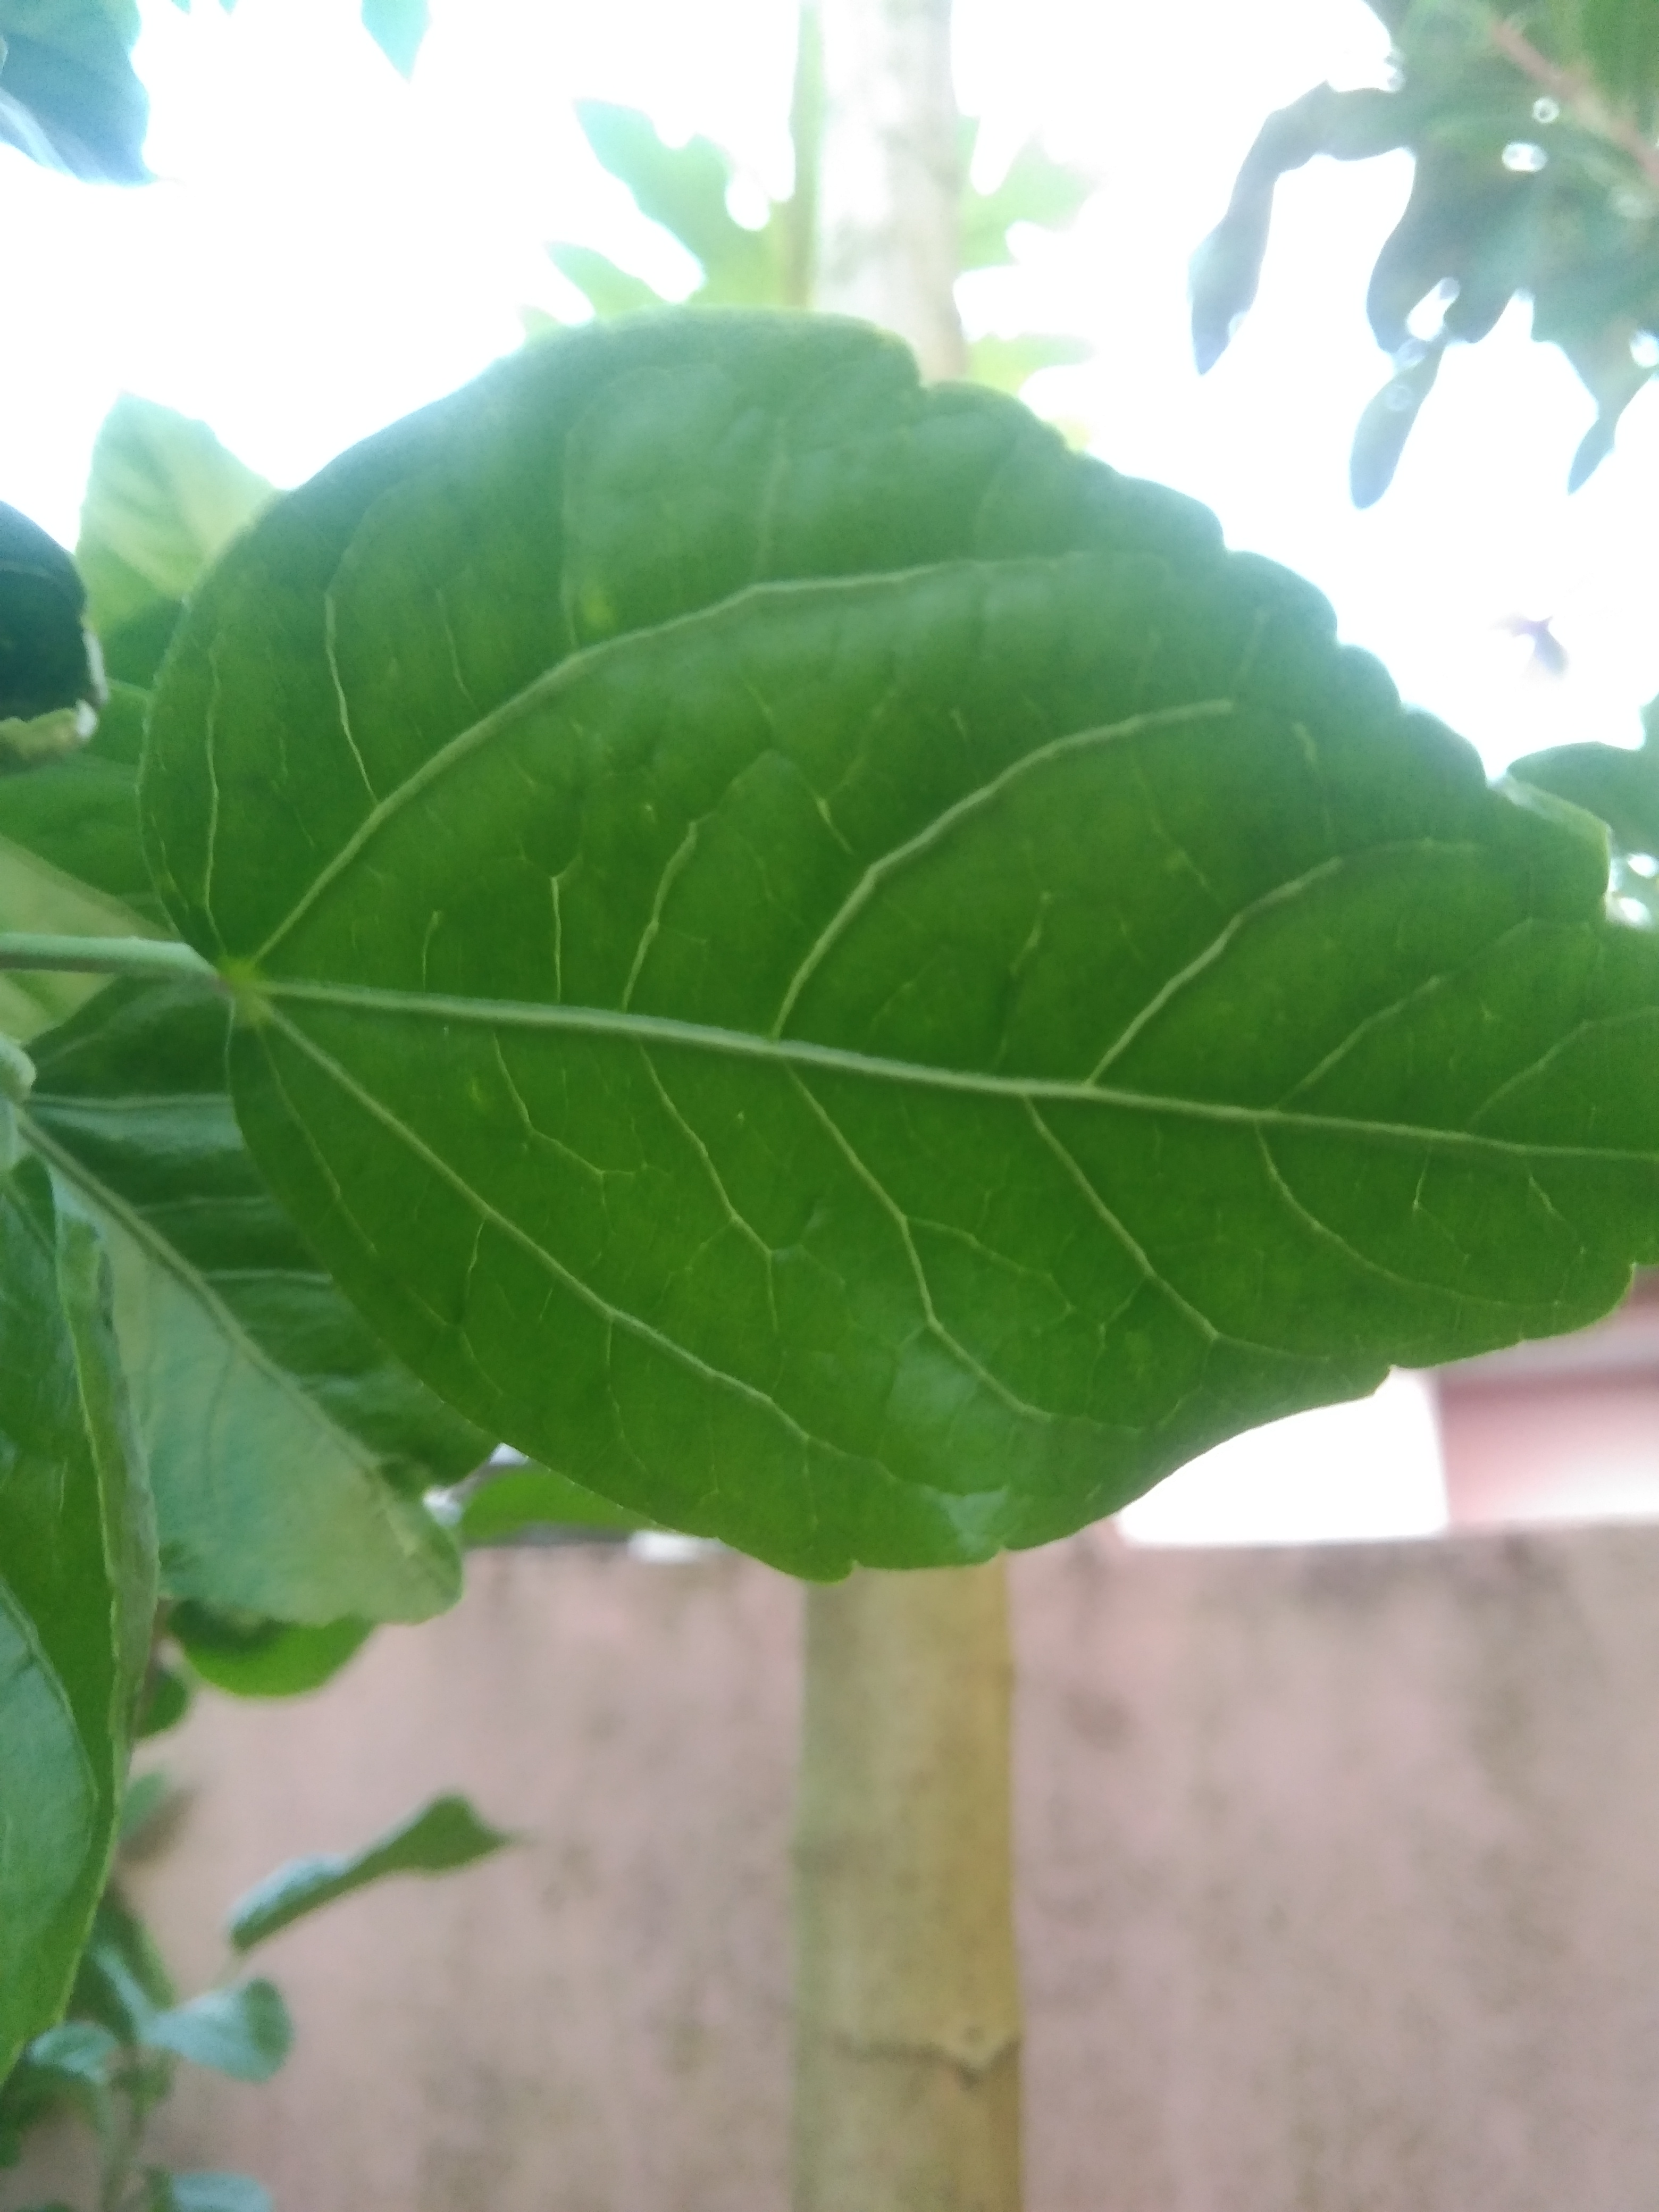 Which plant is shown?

hibiscus
